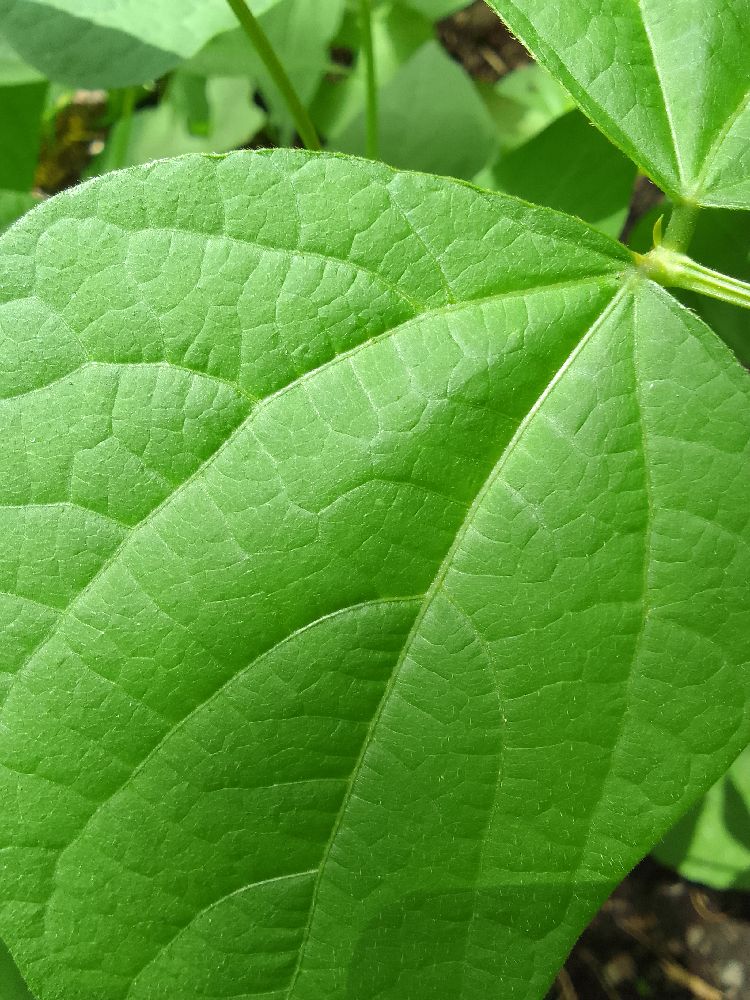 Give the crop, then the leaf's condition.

common bean, healthy
